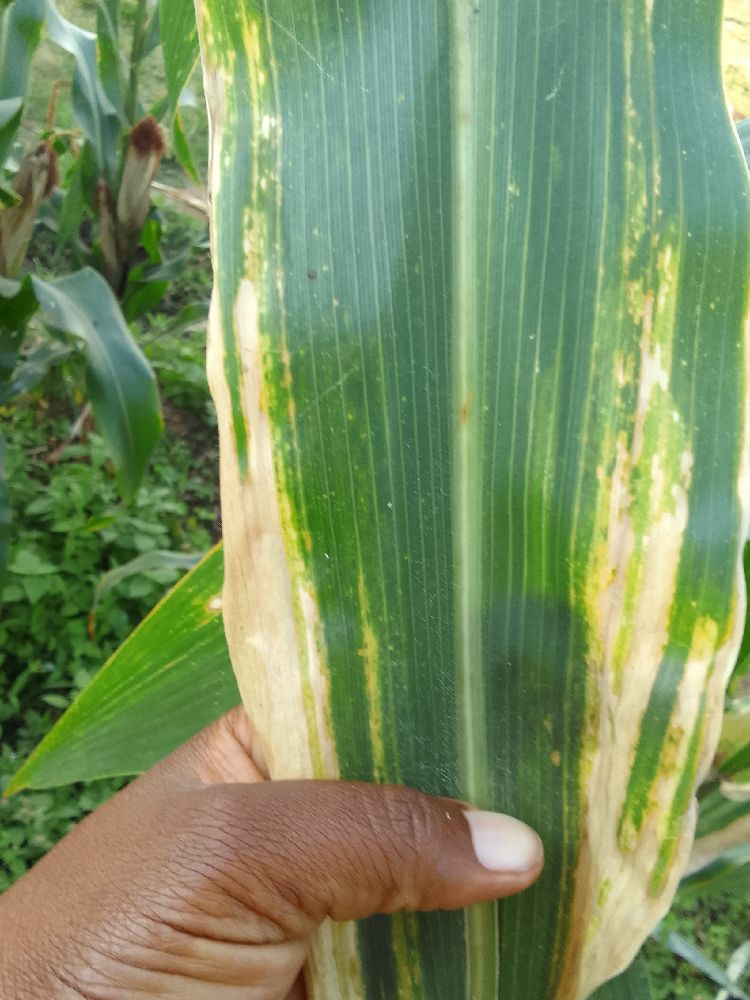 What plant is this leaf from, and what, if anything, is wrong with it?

maize, maize lethal necrosis
